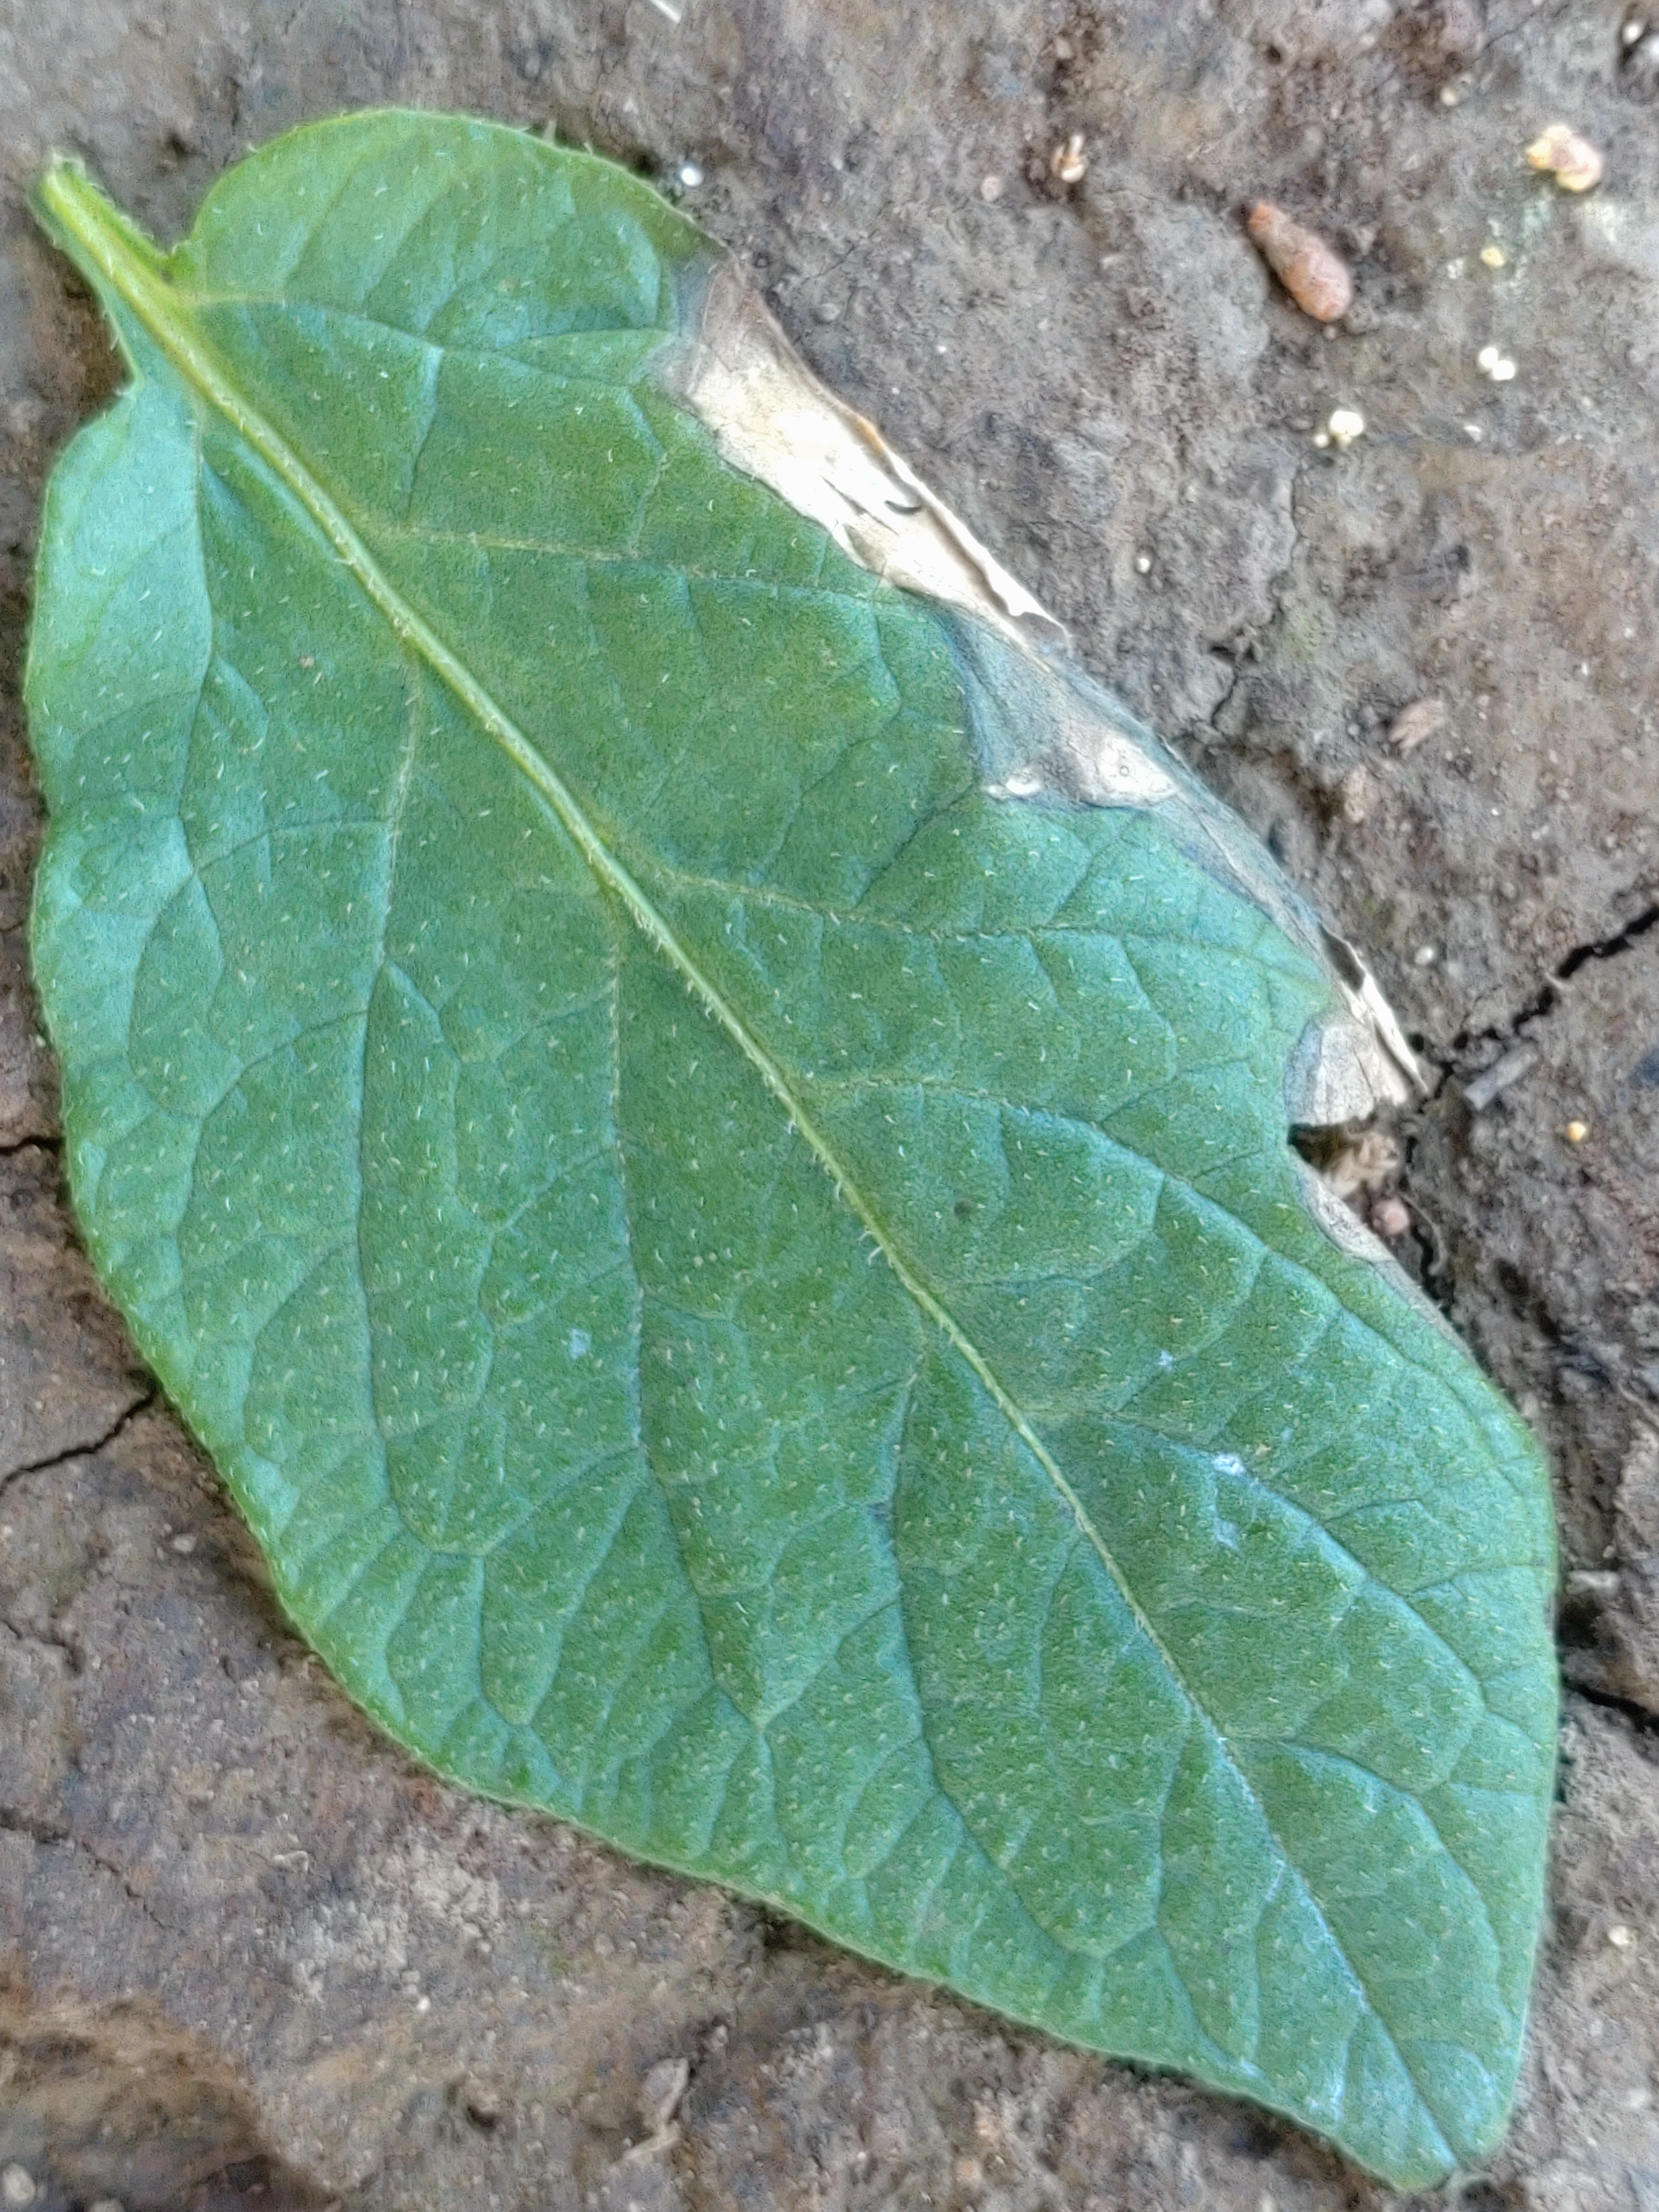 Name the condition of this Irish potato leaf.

early blight
